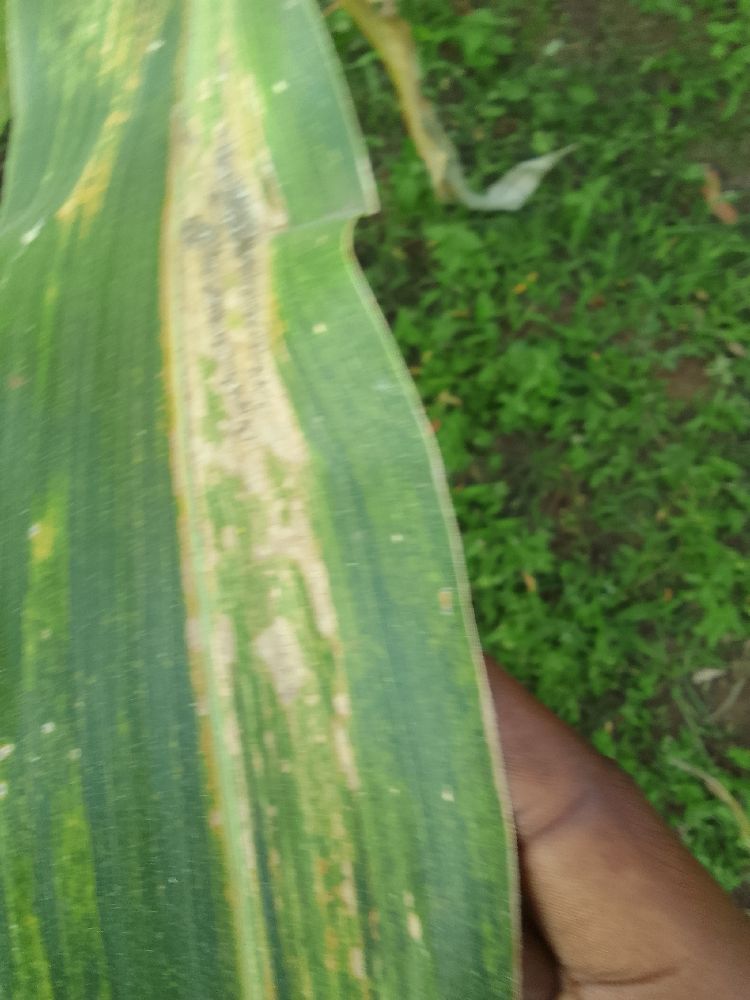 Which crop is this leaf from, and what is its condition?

maize, maize lethal necrosis
